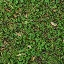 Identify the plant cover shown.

unstructured weed
